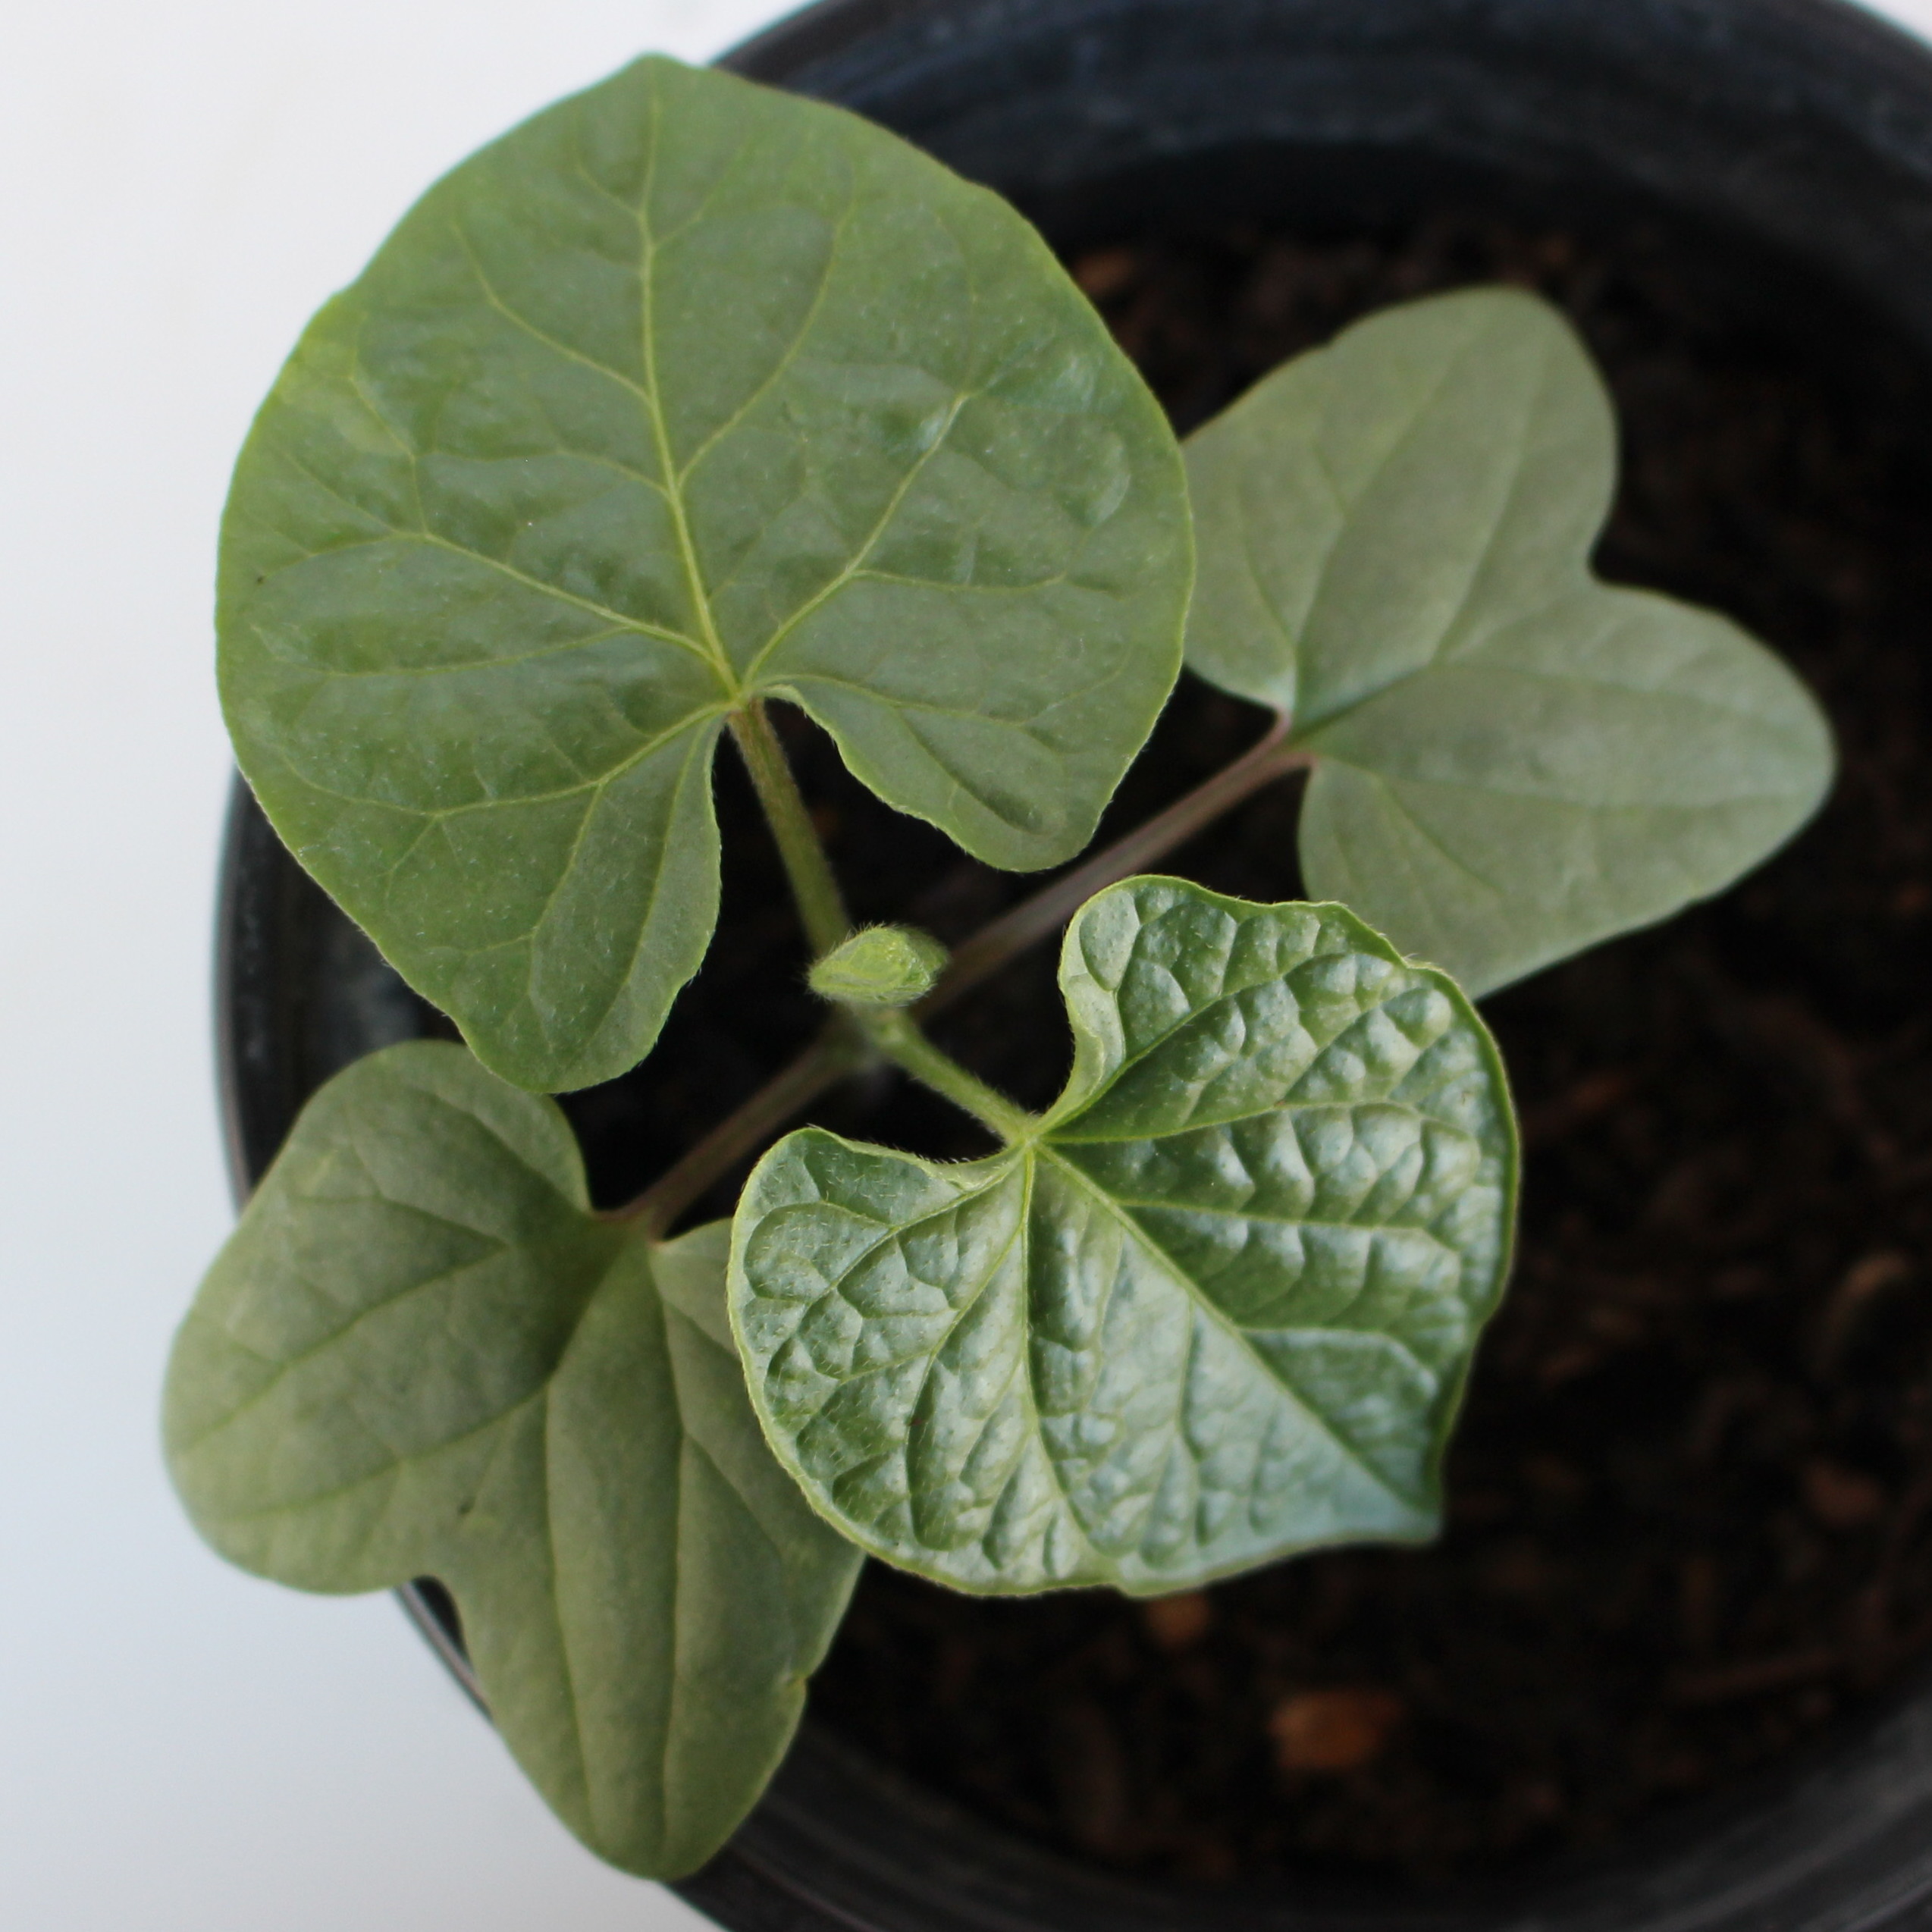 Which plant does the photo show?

Convolvulus arvensis
